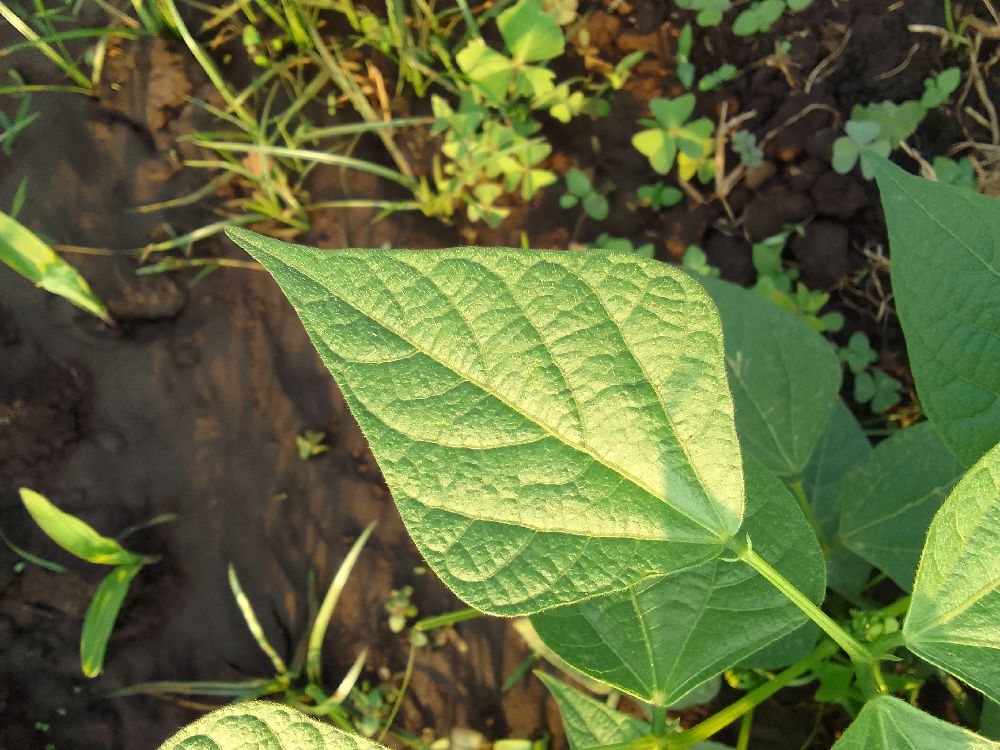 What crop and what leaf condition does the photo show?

common bean, healthy
